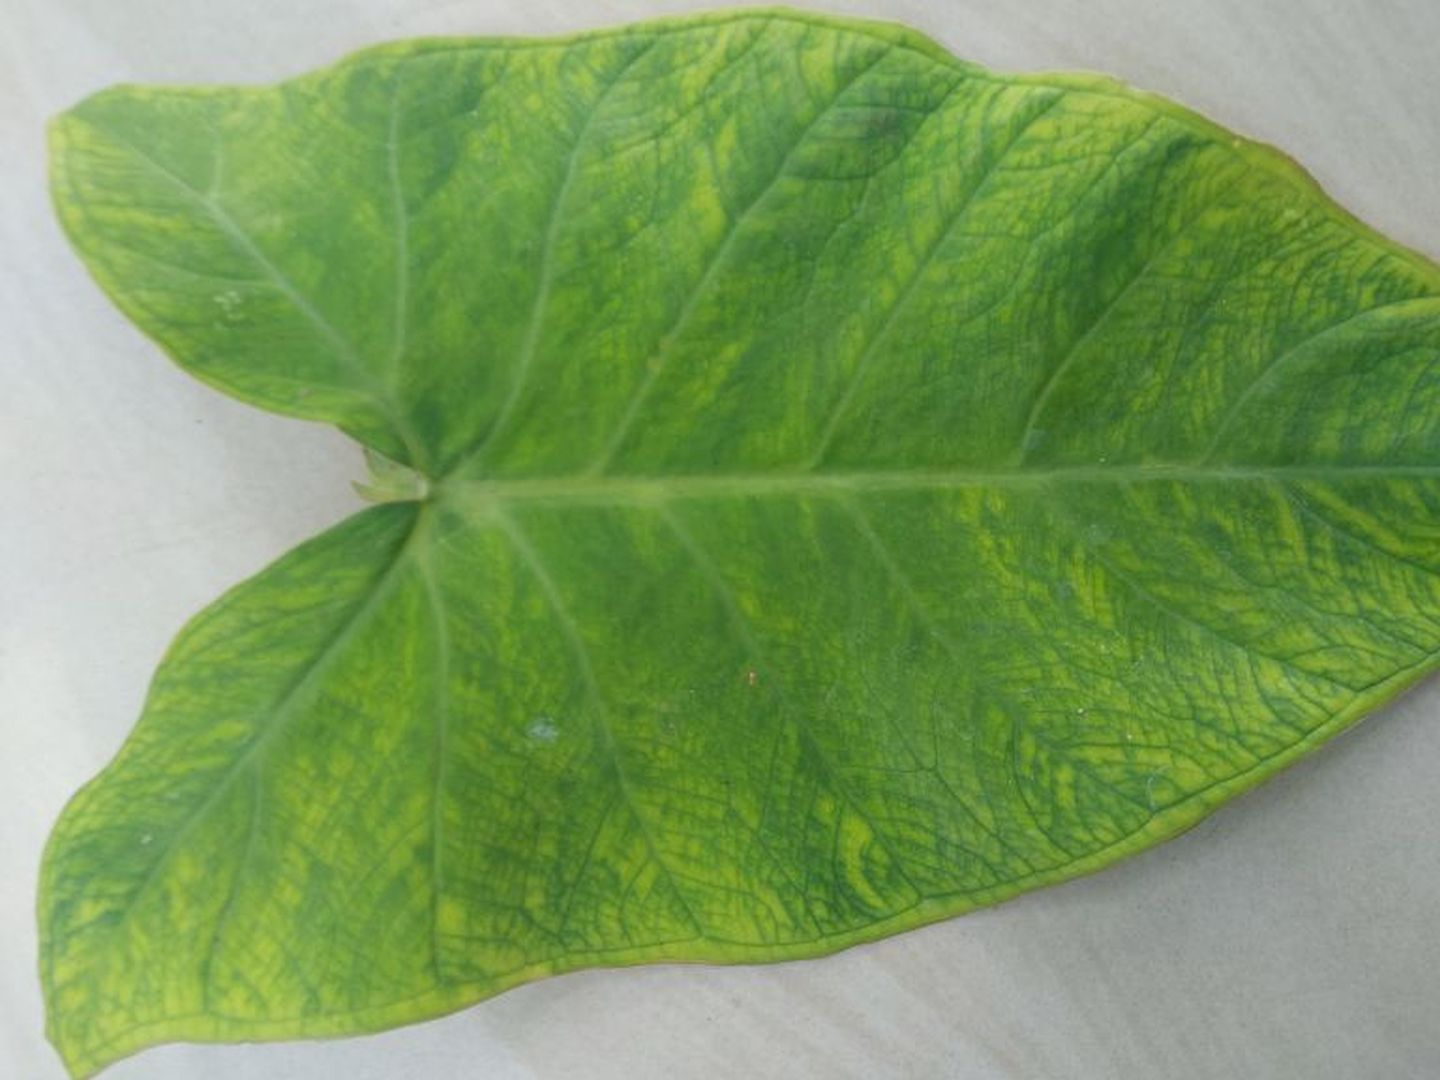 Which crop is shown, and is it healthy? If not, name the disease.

taro, mosaic
